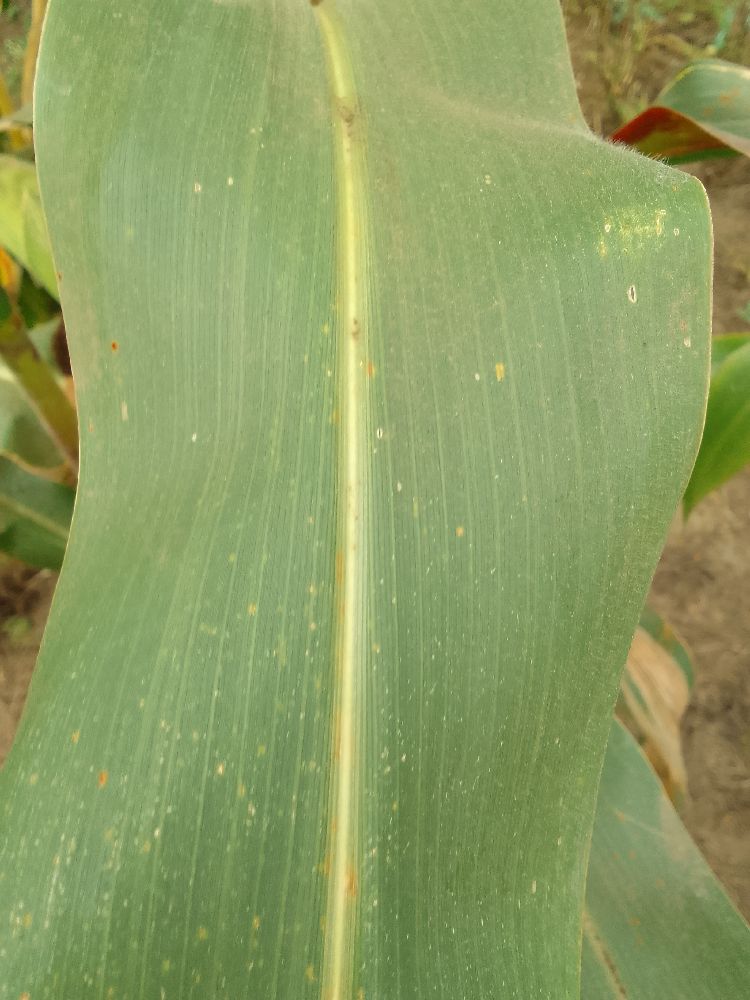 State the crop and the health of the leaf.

maize, healthy
